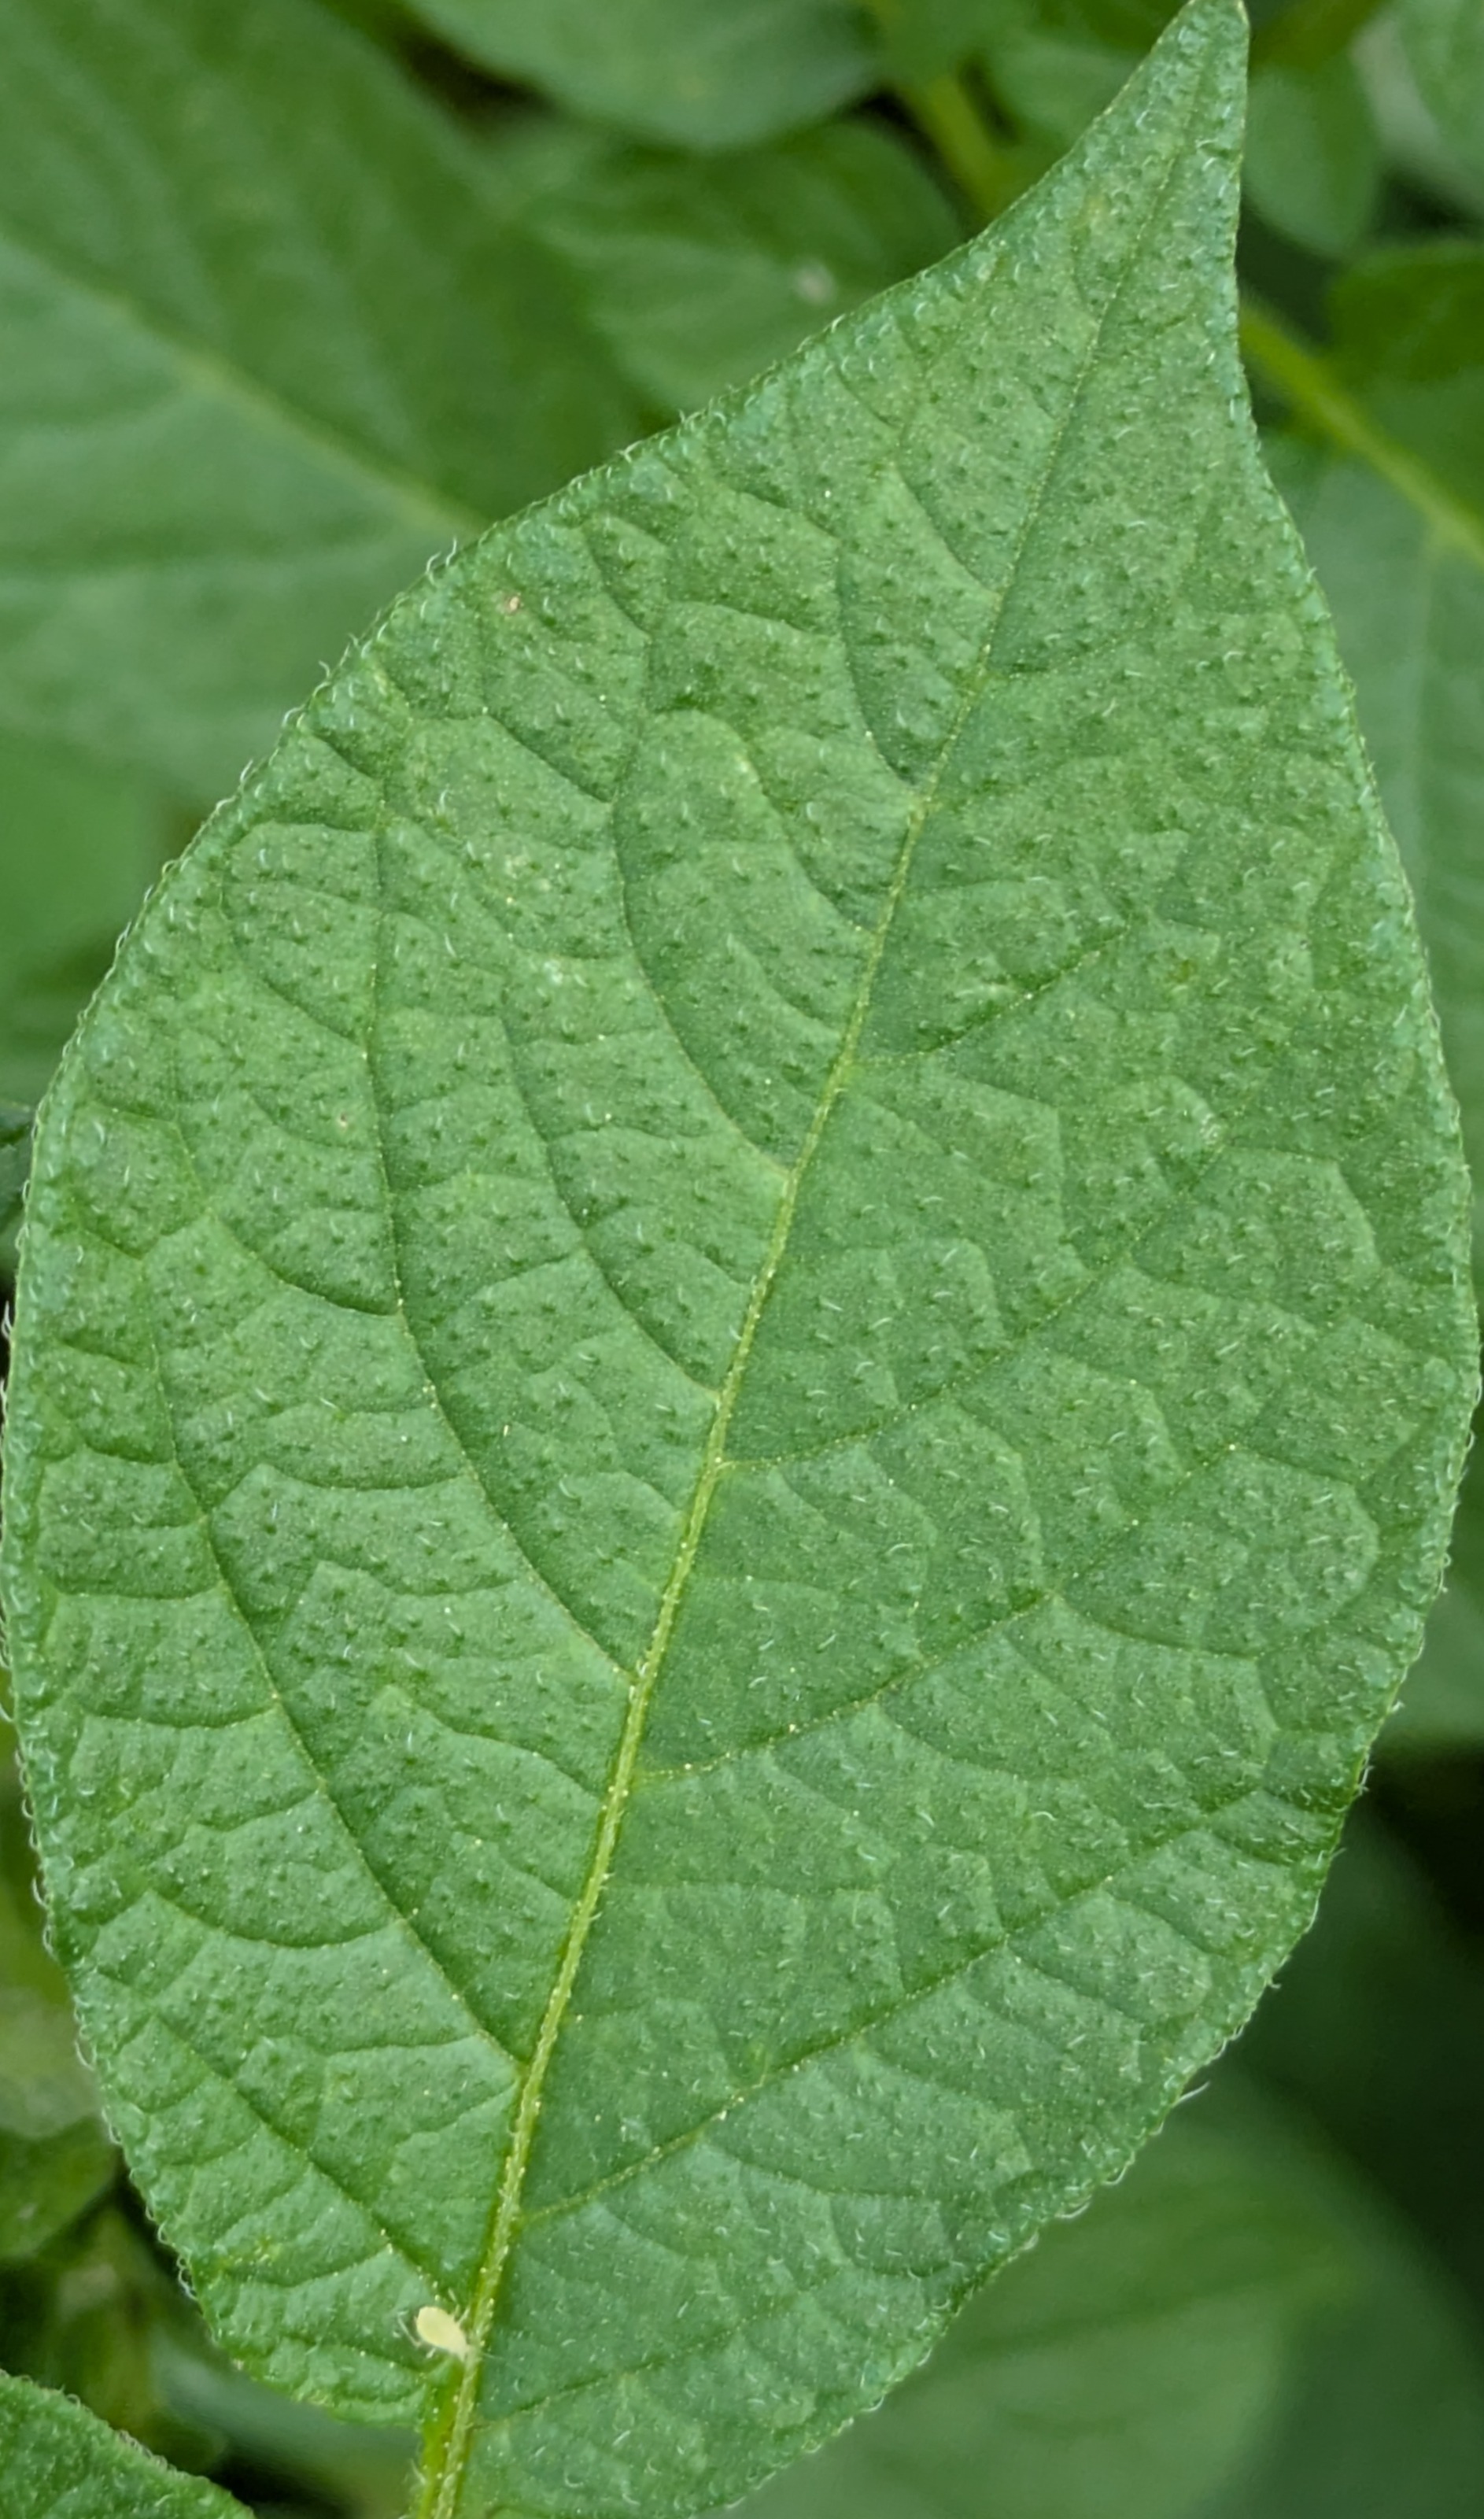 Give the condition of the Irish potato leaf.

healthy
